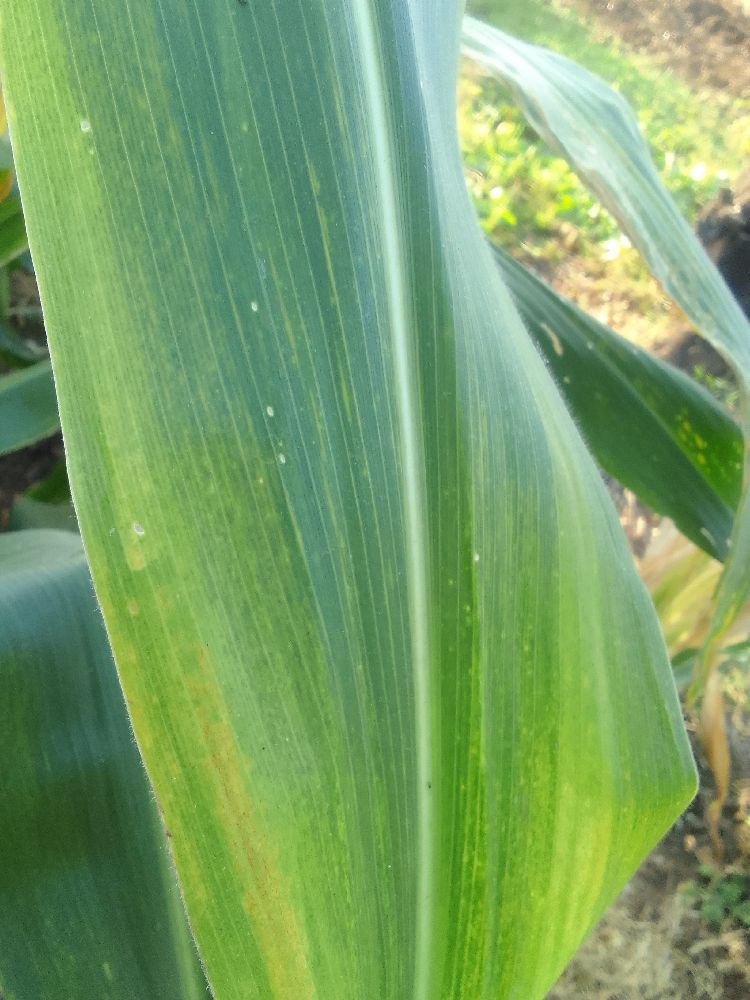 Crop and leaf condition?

maize, maize lethal necrosis
